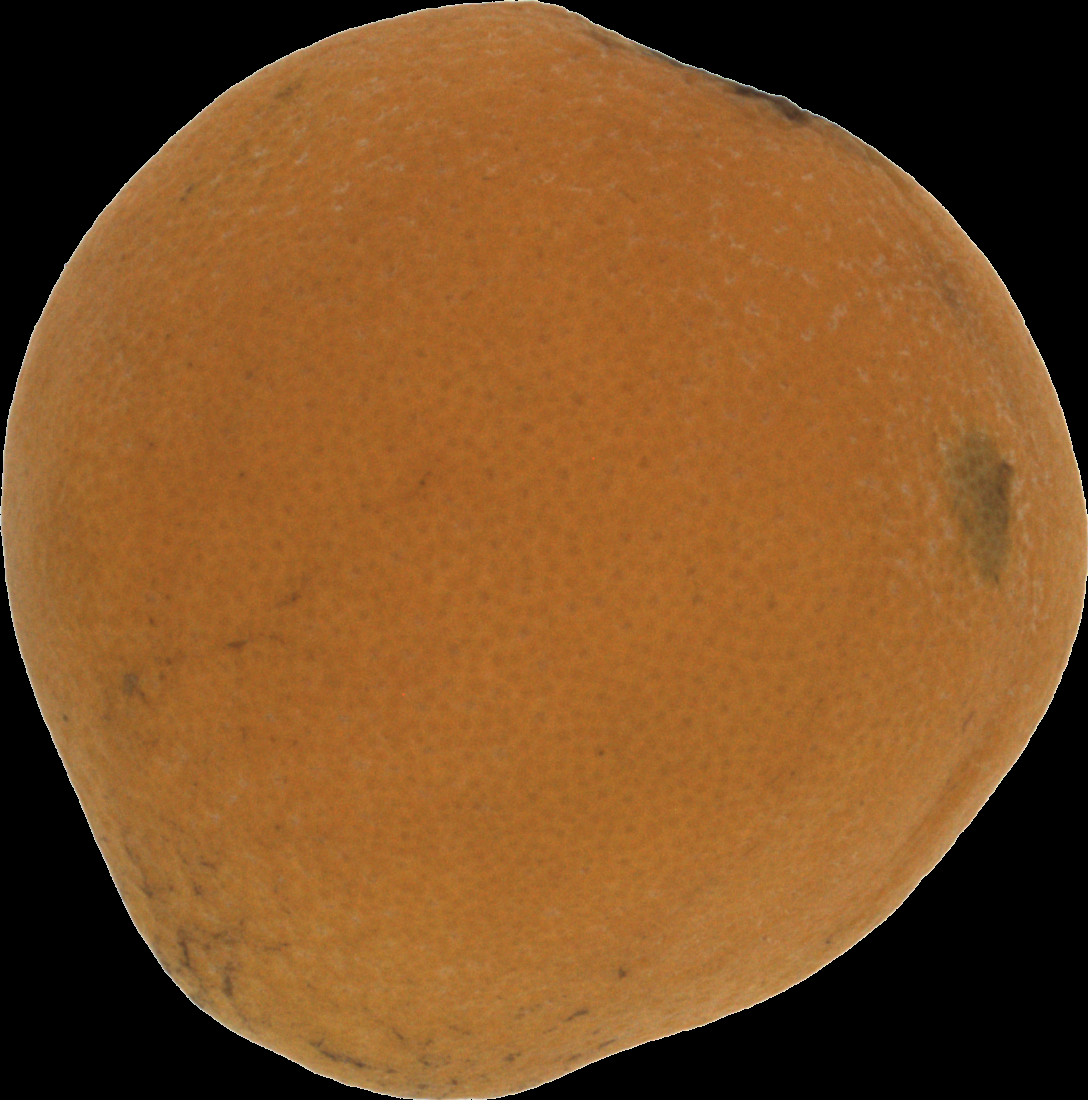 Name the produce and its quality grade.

orange, bad
